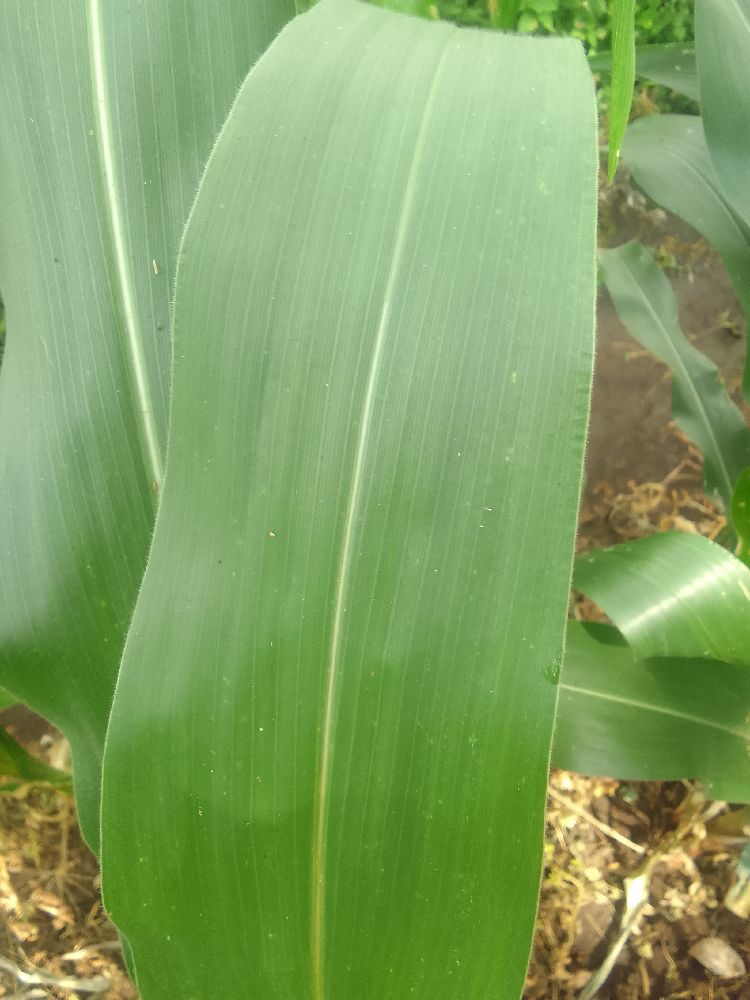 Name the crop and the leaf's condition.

maize, healthy
